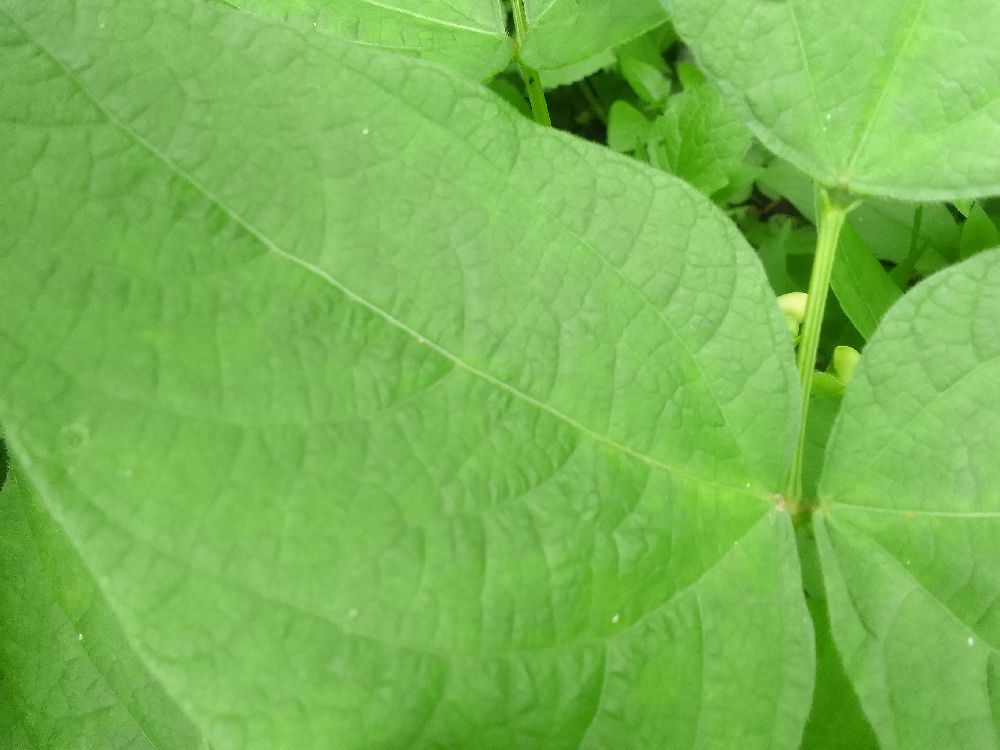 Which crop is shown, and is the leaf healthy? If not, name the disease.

common bean, healthy
